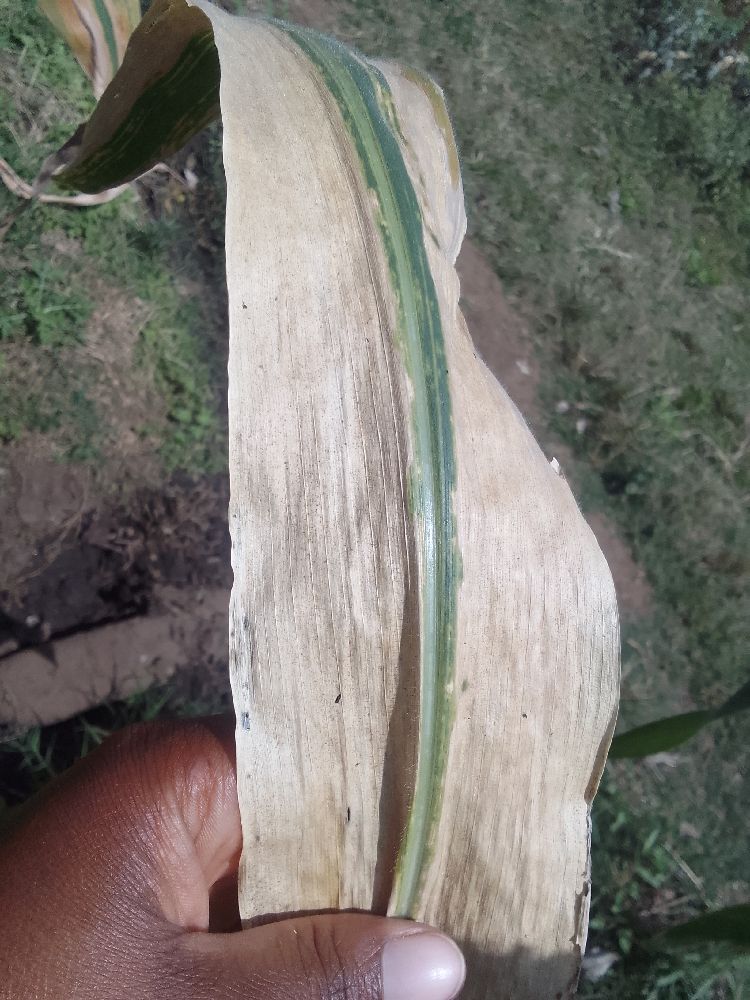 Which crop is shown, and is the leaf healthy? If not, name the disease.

maize, maize lethal necrosis
